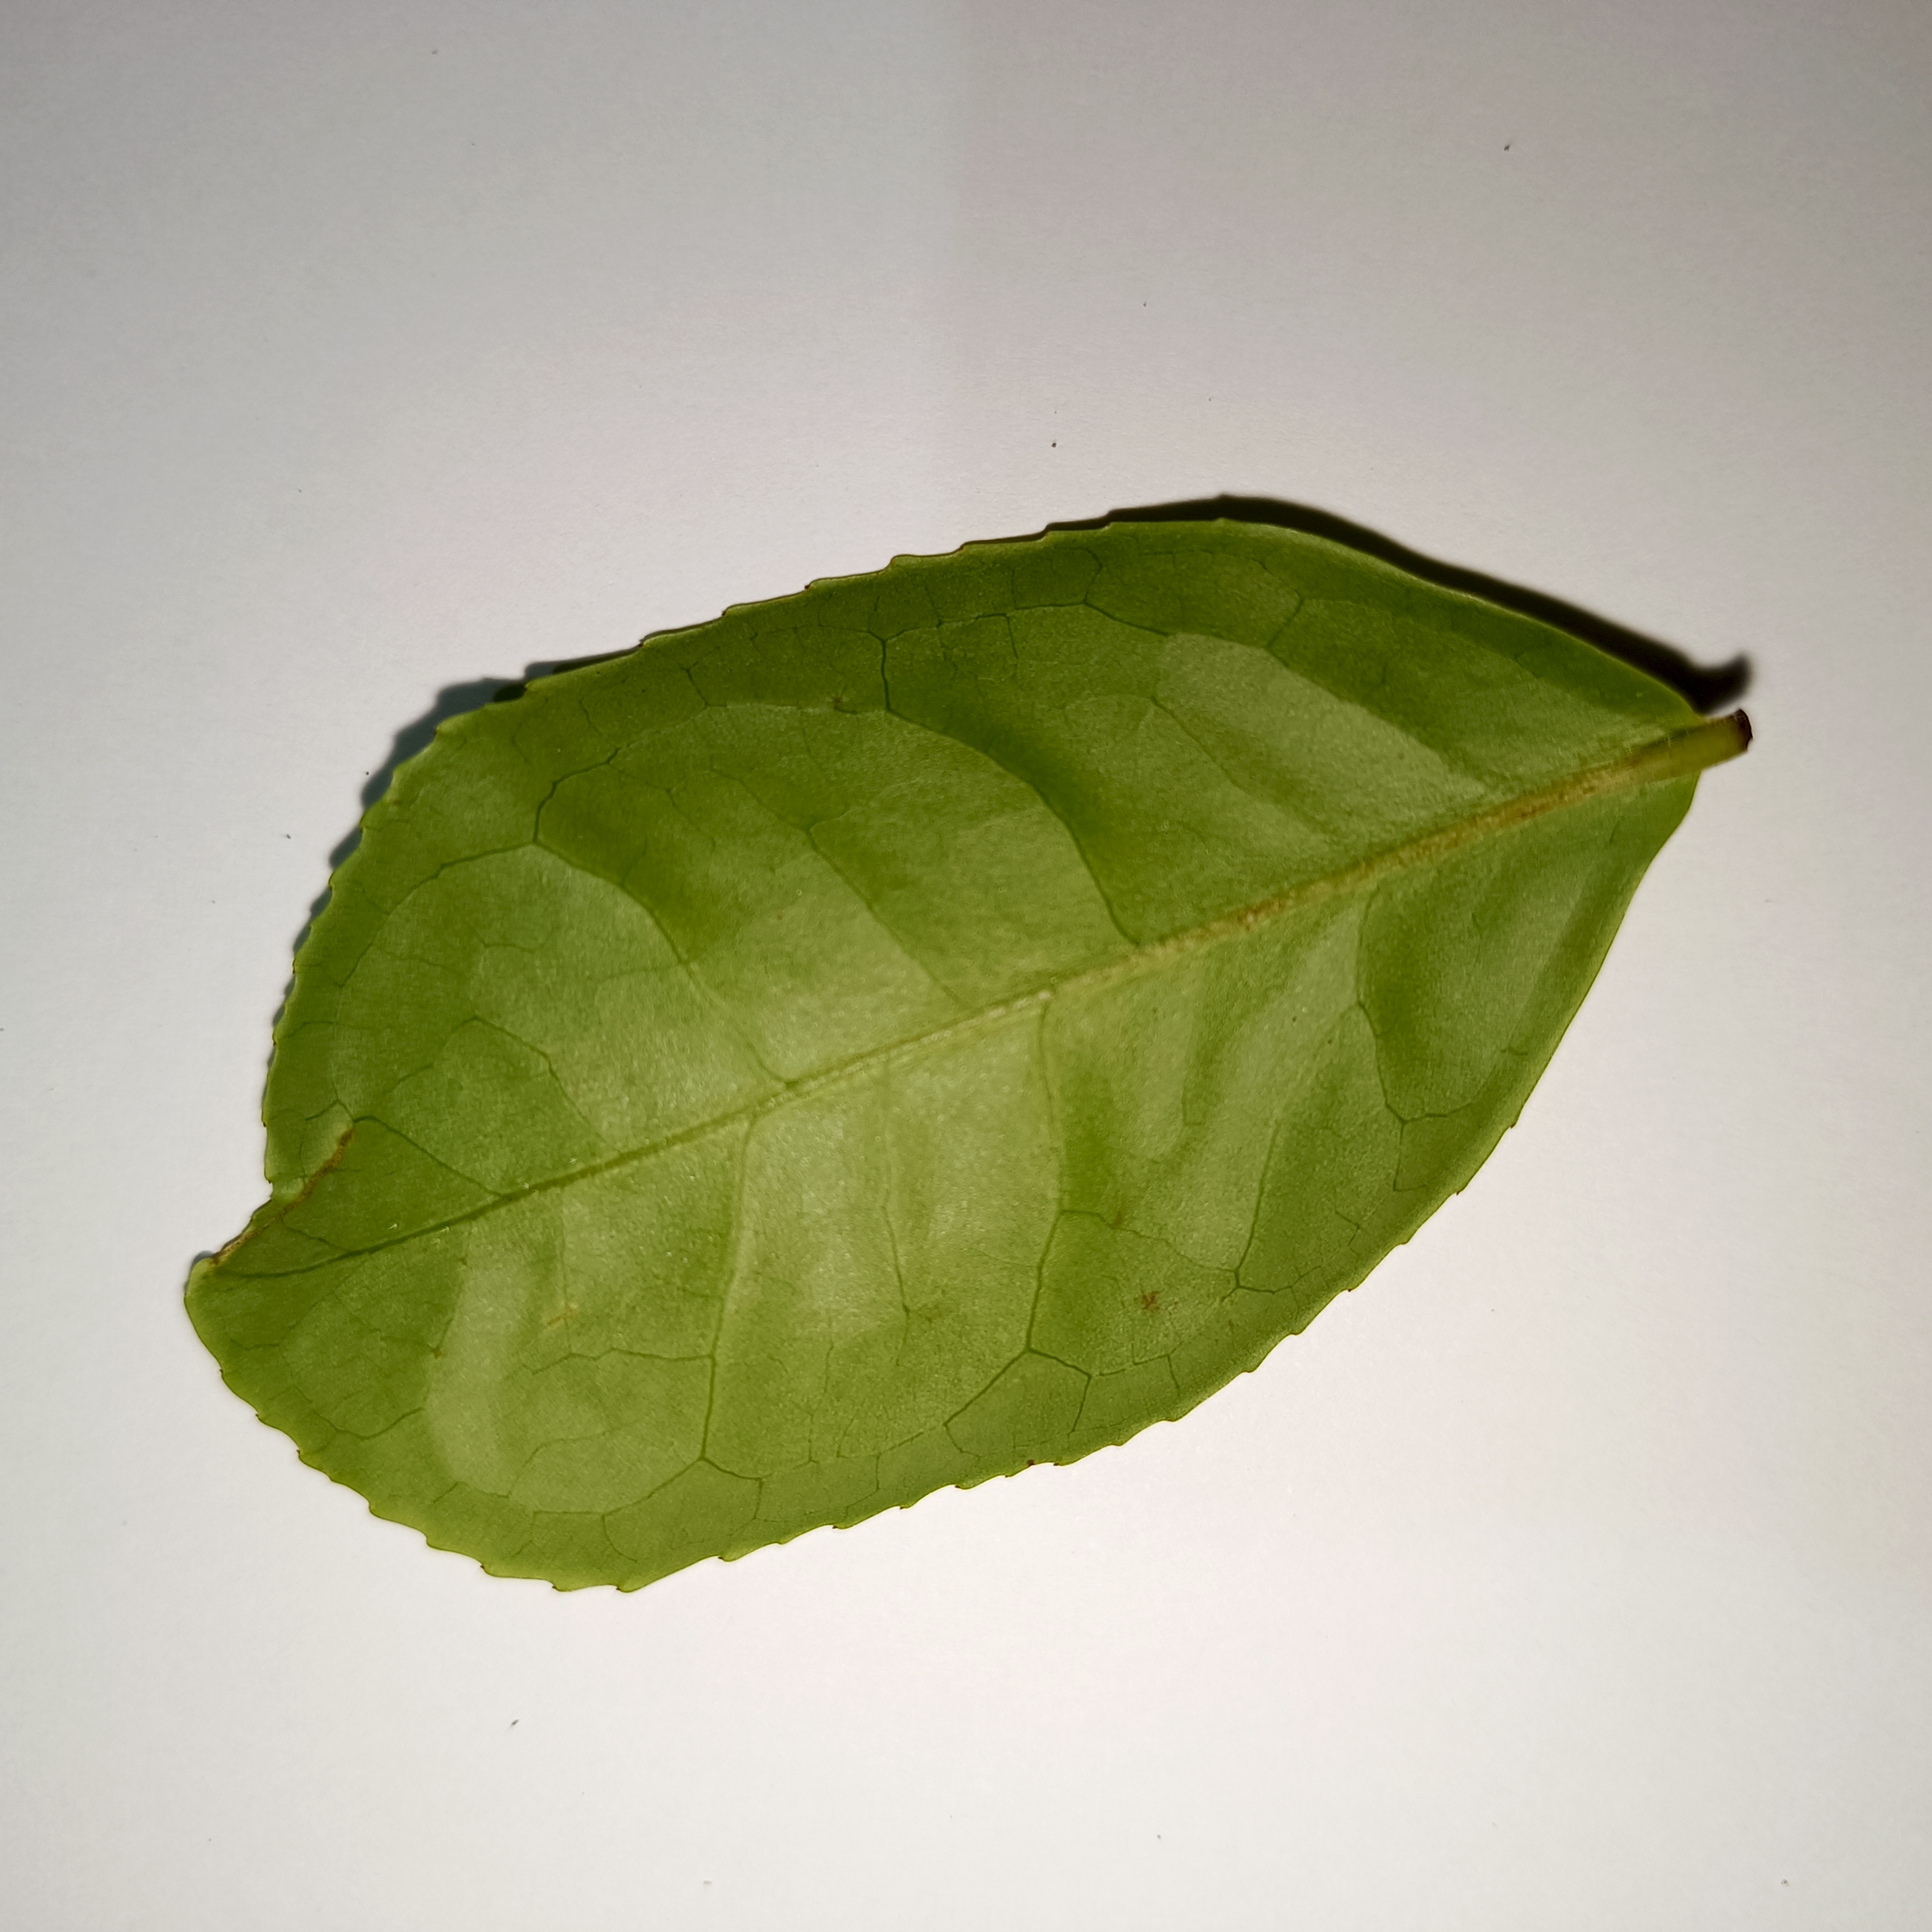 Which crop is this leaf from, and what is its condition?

tea, healthy
